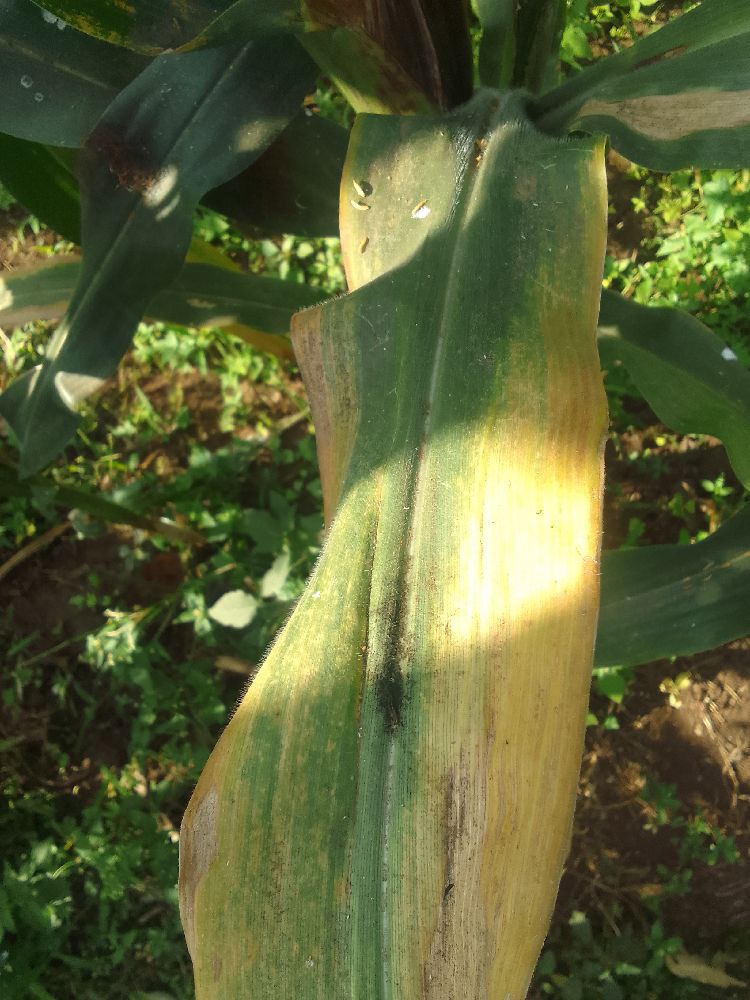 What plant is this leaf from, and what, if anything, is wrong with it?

maize, maize lethal necrosis
